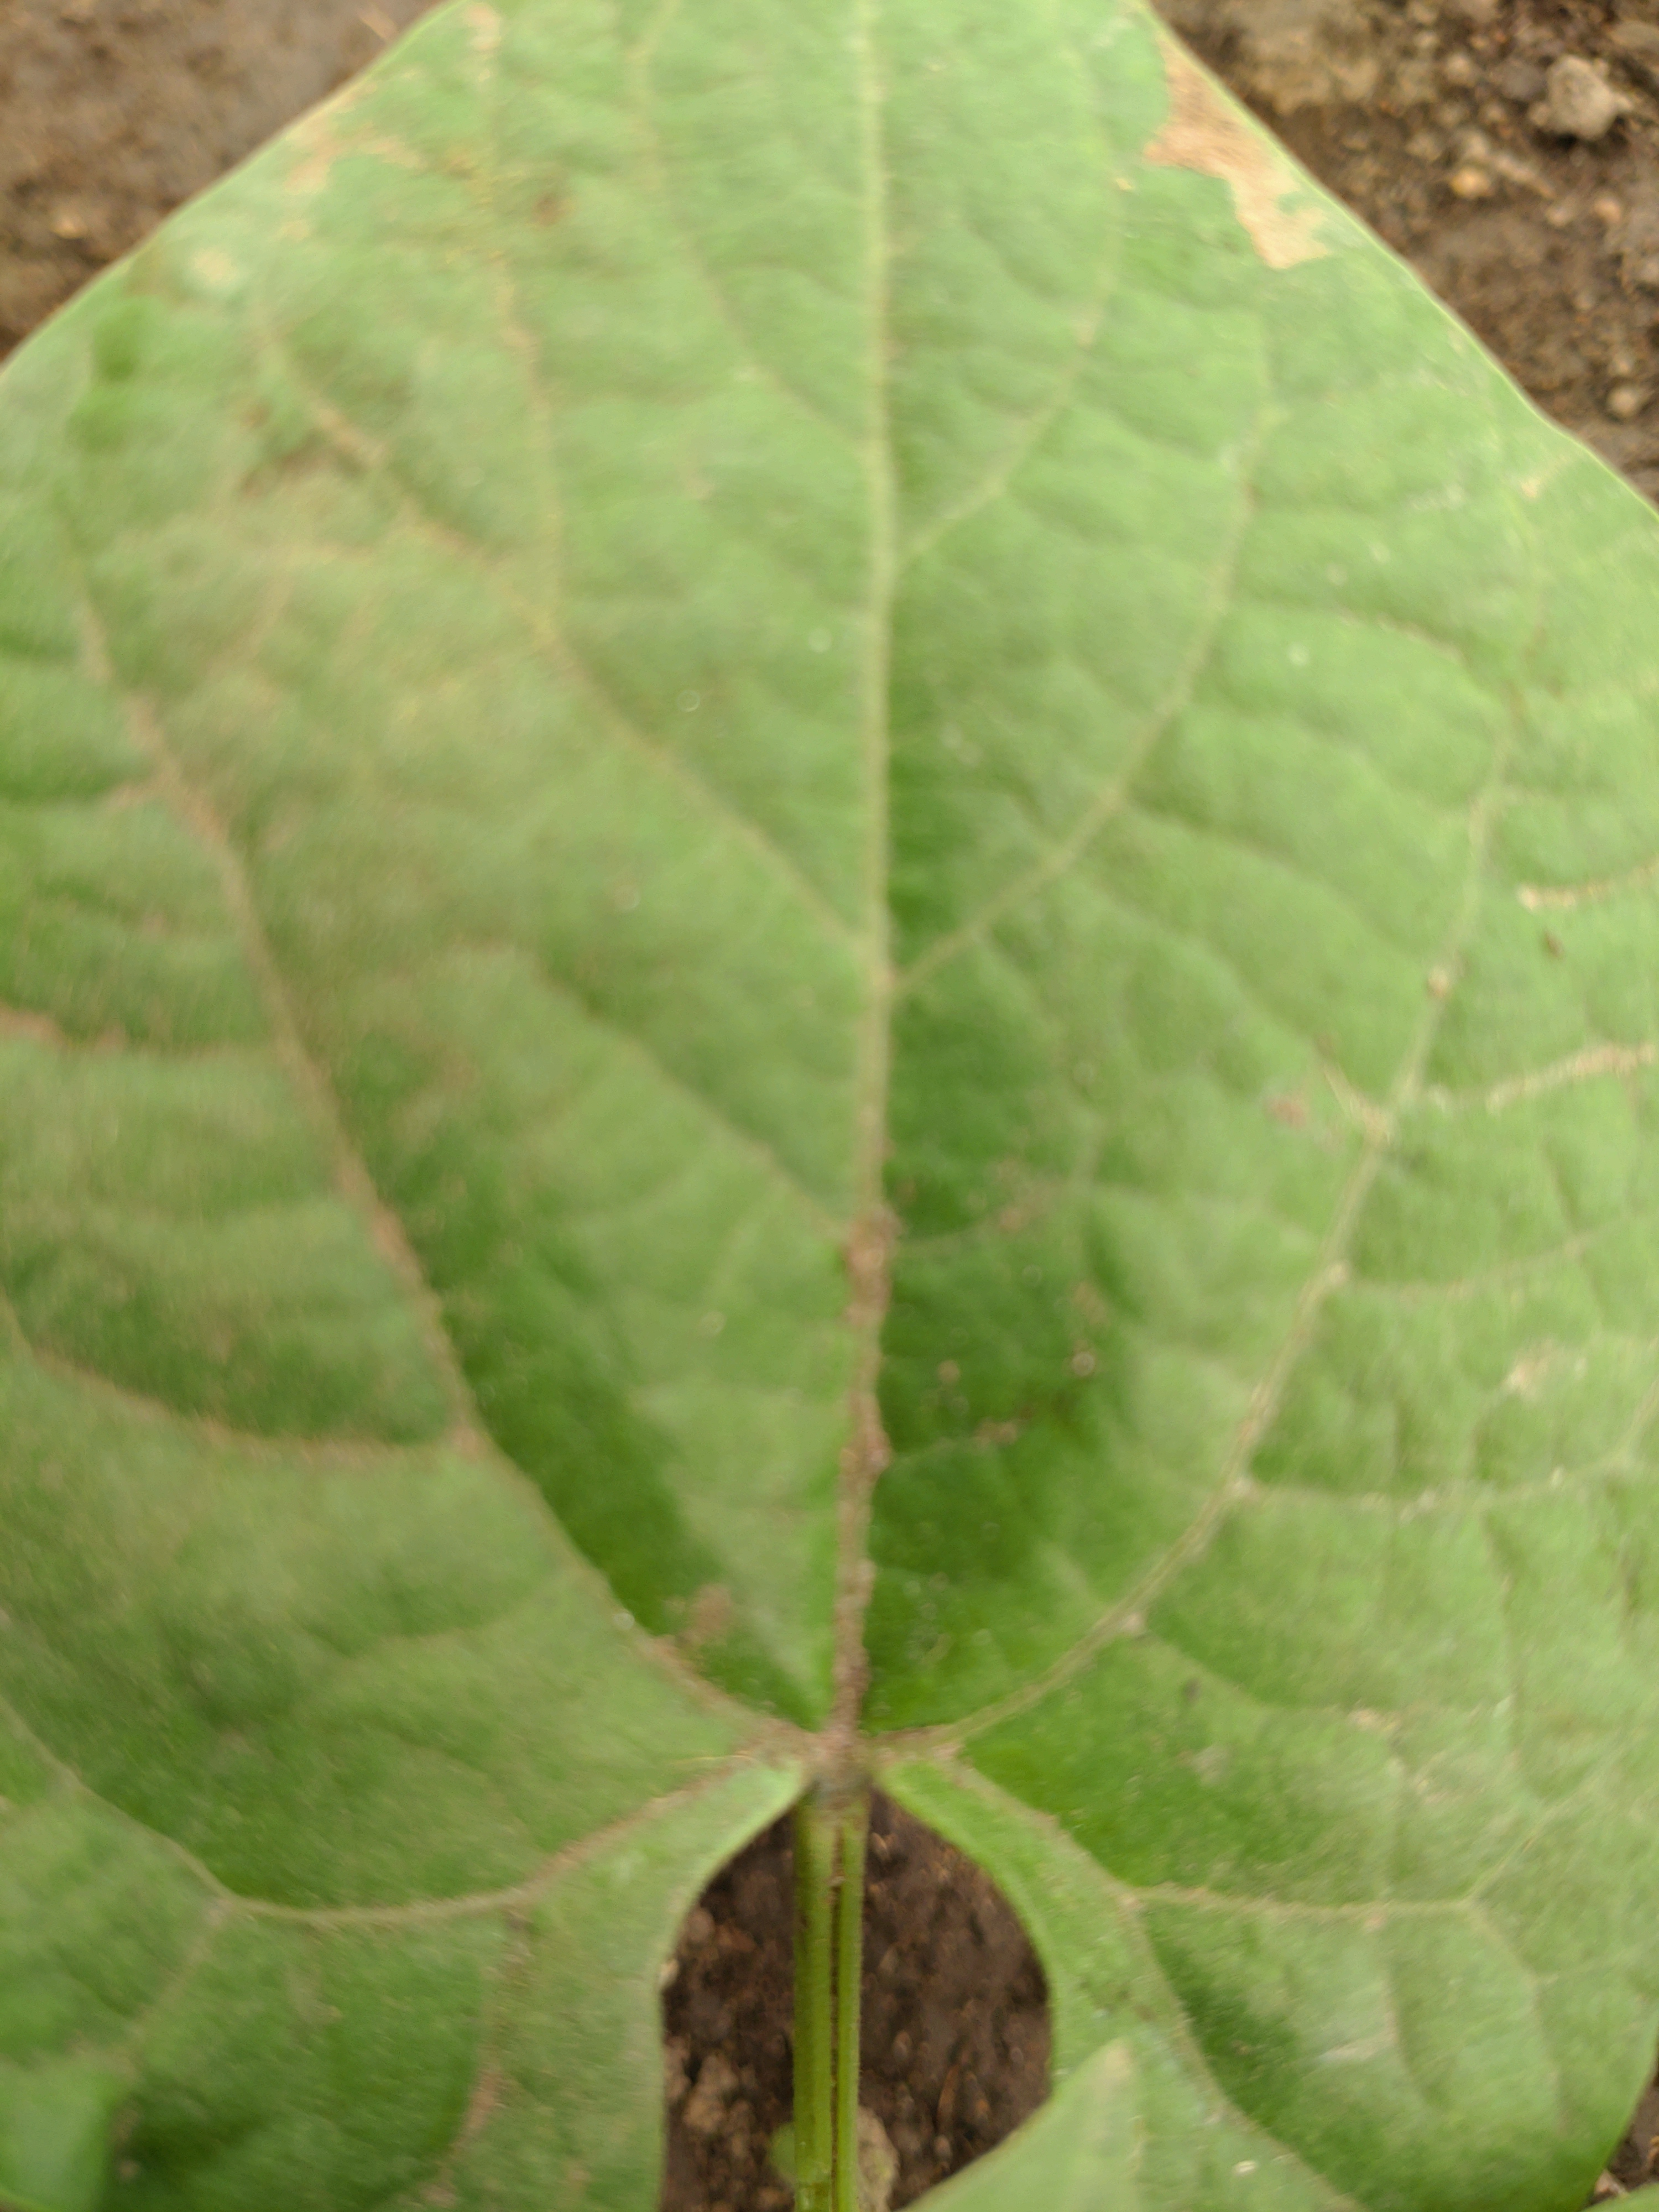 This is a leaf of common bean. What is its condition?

healthy
